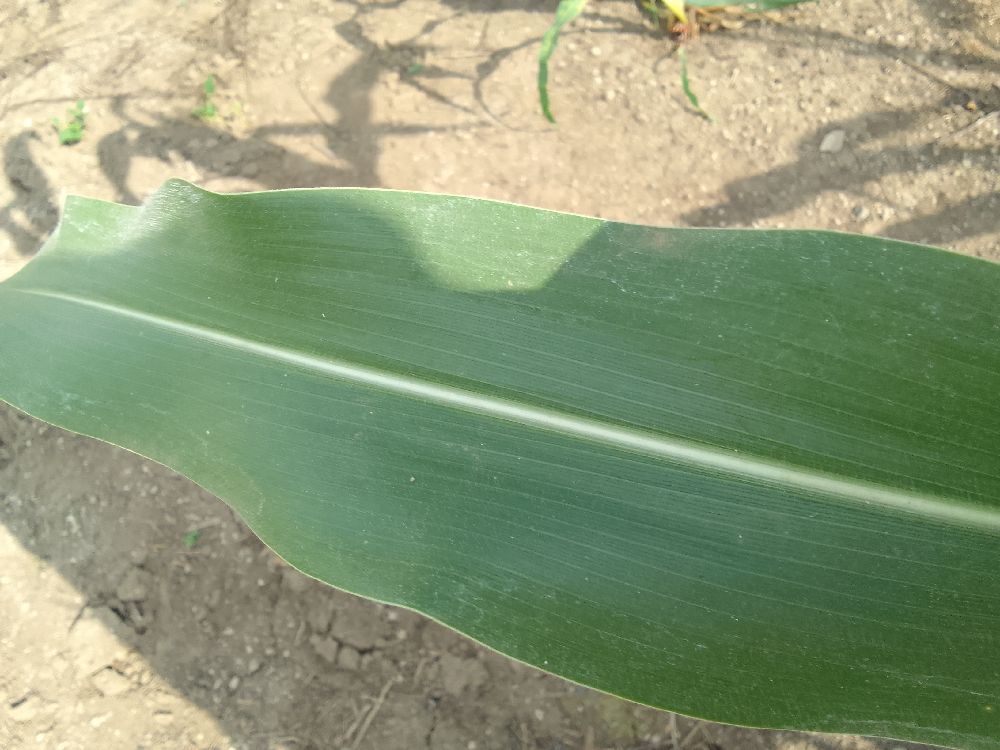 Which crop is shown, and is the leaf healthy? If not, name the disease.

maize, healthy
